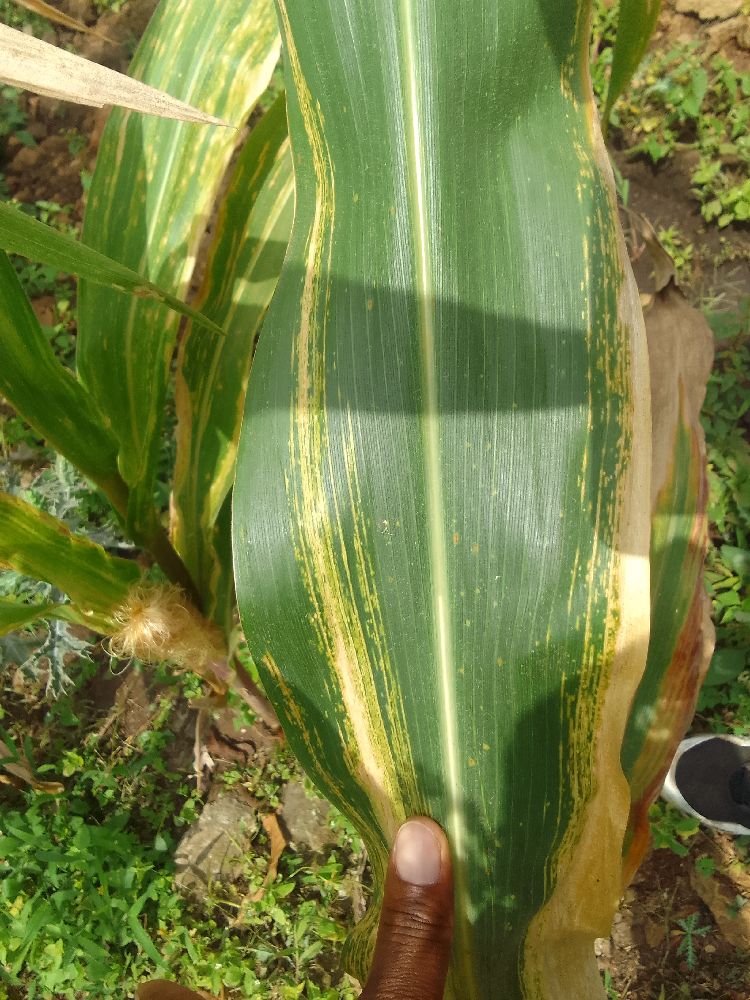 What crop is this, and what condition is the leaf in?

maize, maize lethal necrosis
